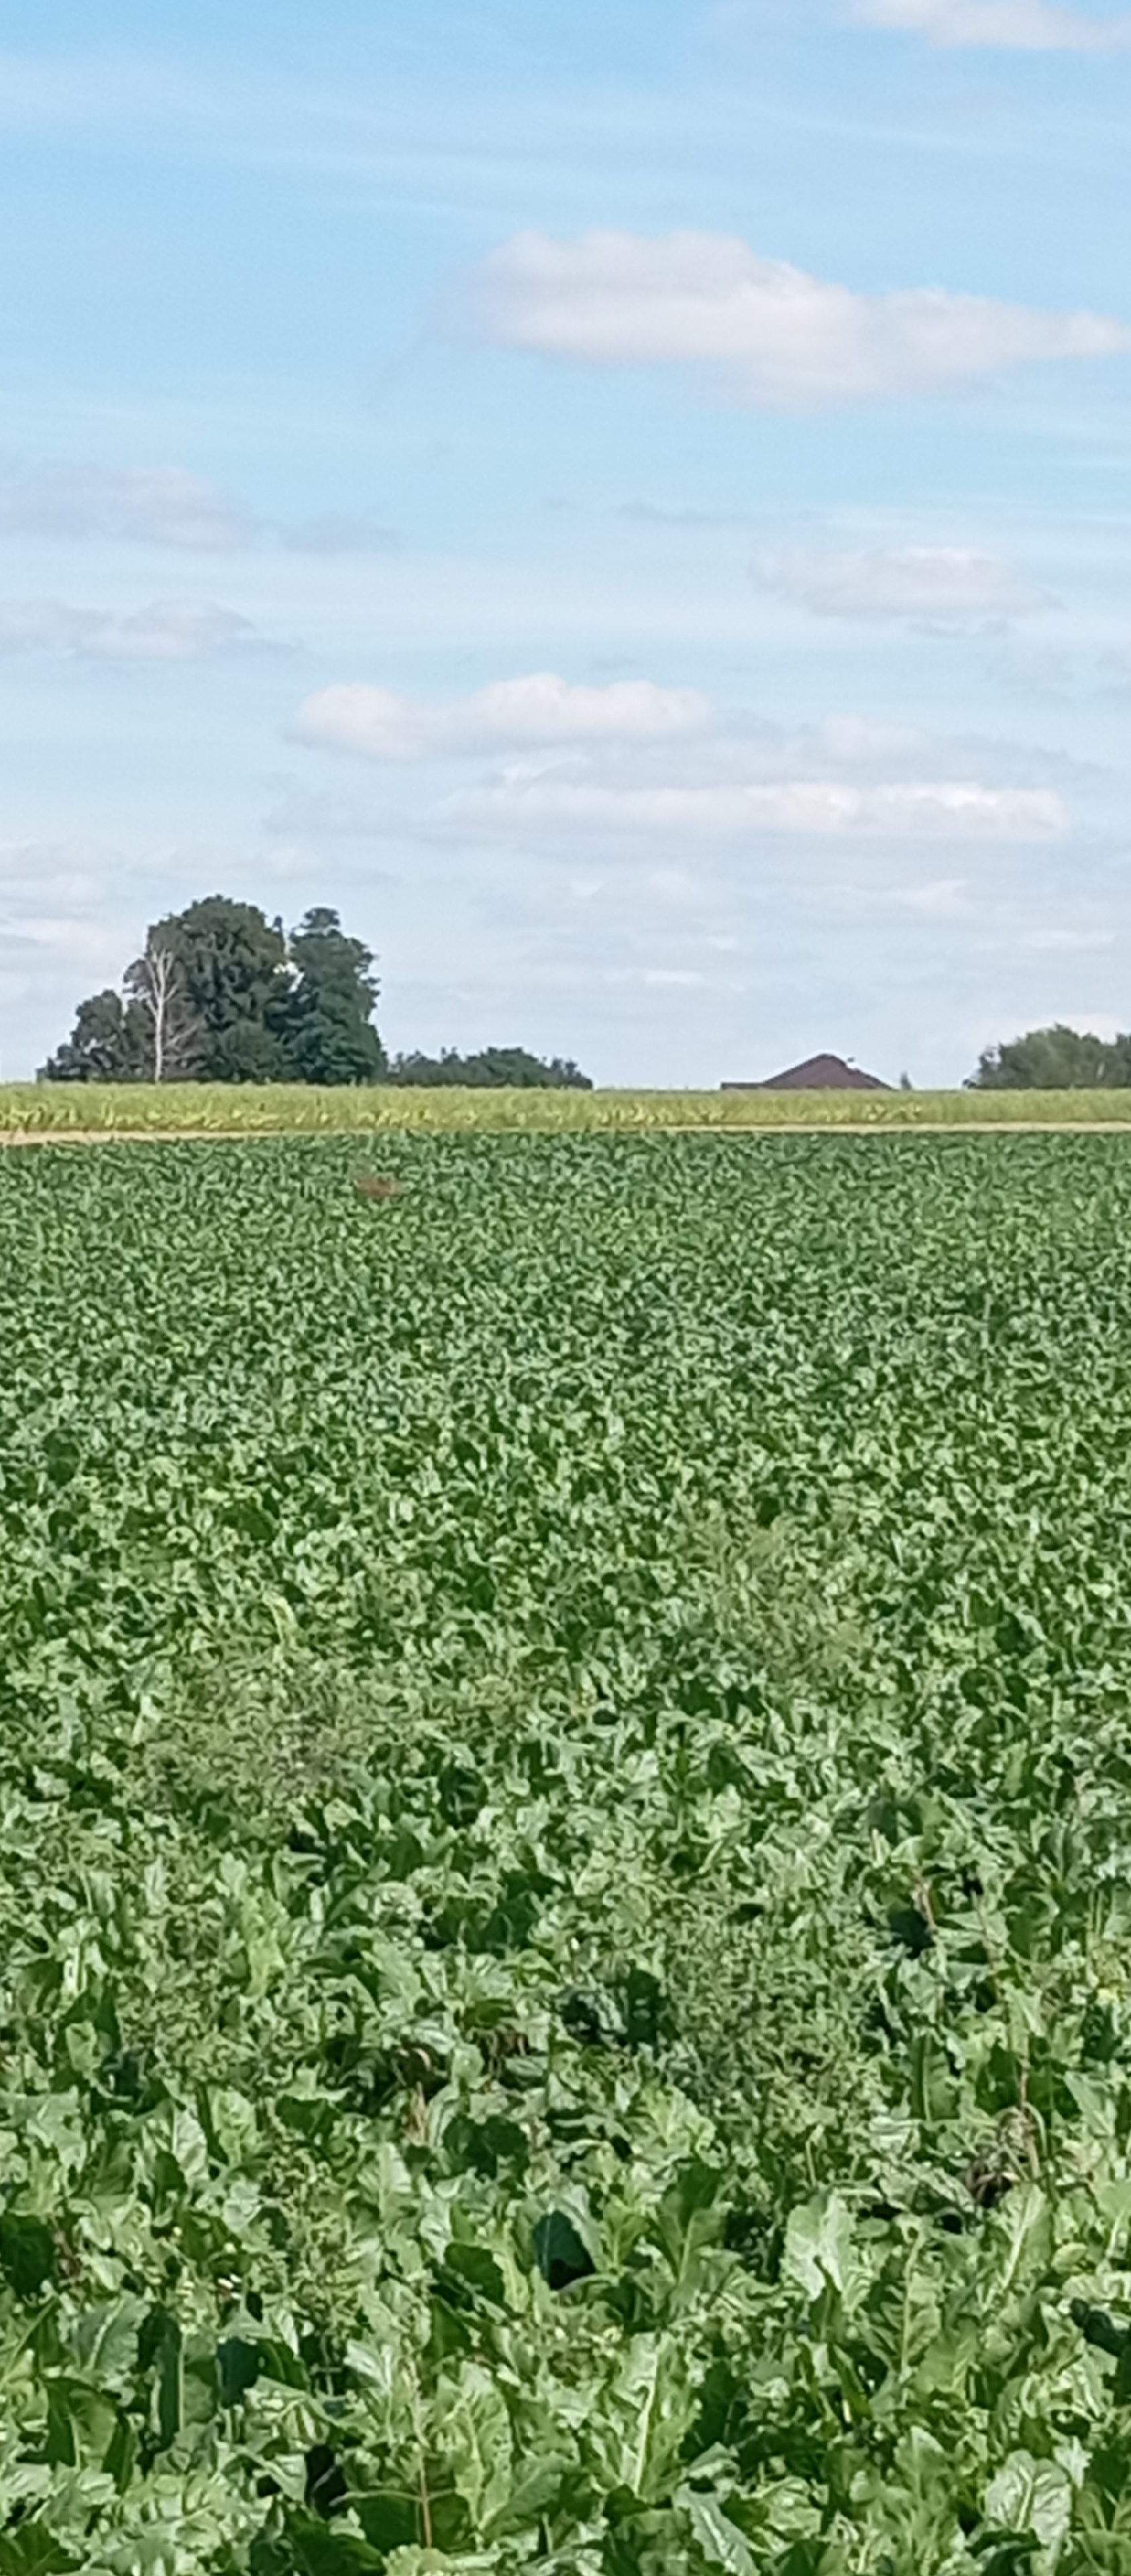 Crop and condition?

beet, unaffected
